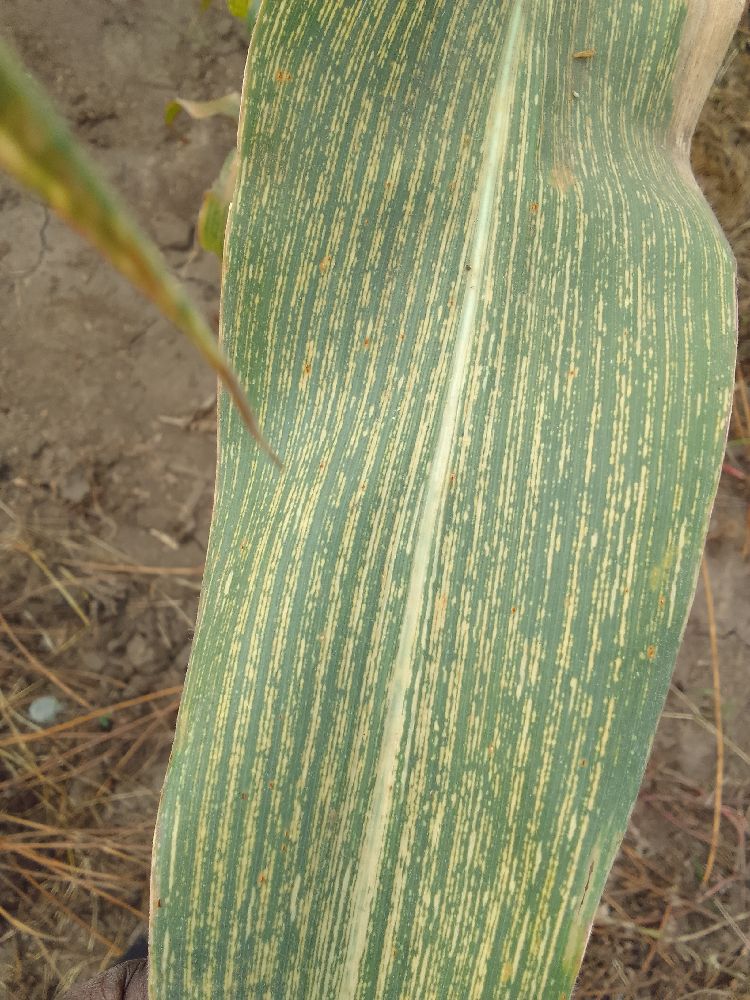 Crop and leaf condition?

maize, maize streak virus
